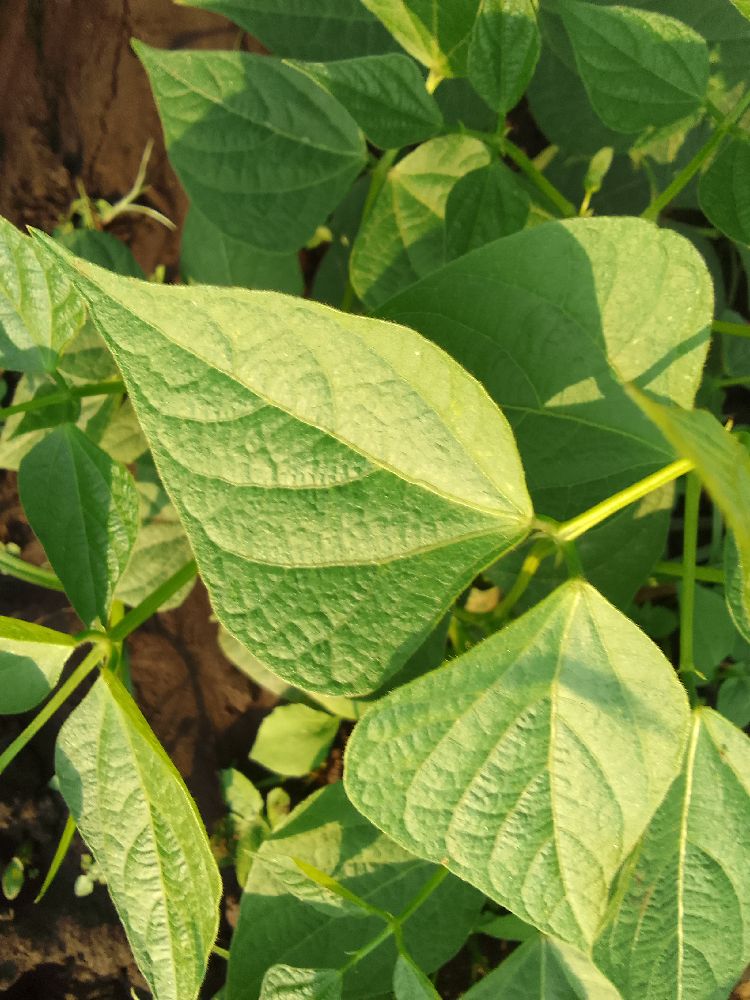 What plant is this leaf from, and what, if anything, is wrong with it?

common bean, healthy
